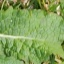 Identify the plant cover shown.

structured weed
